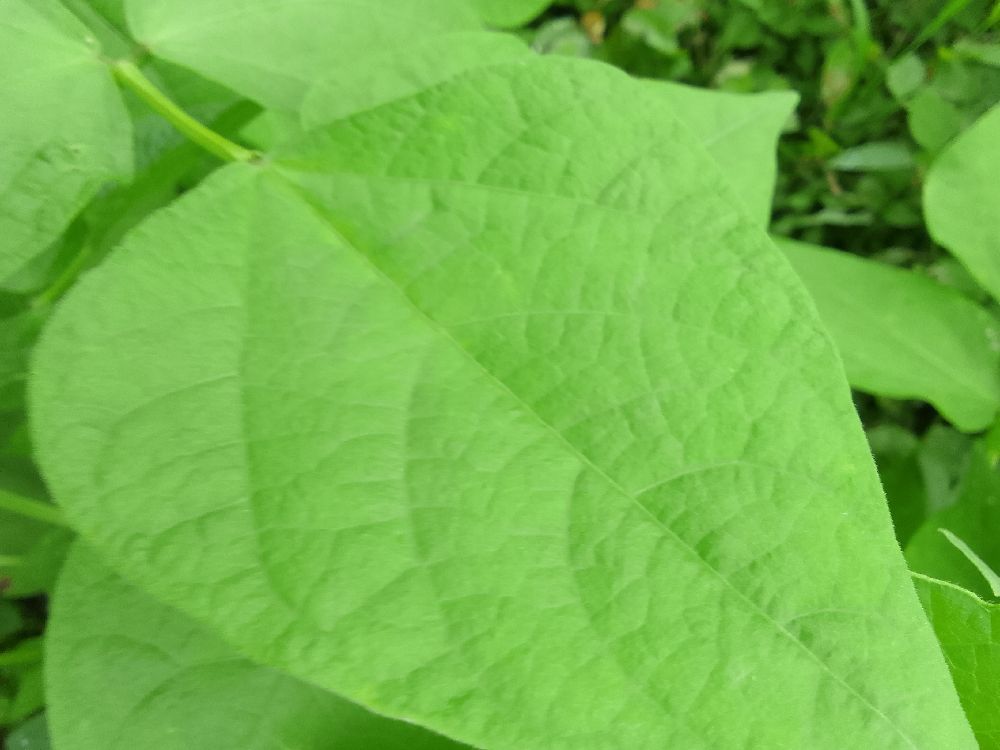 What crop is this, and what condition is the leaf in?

common bean, healthy
